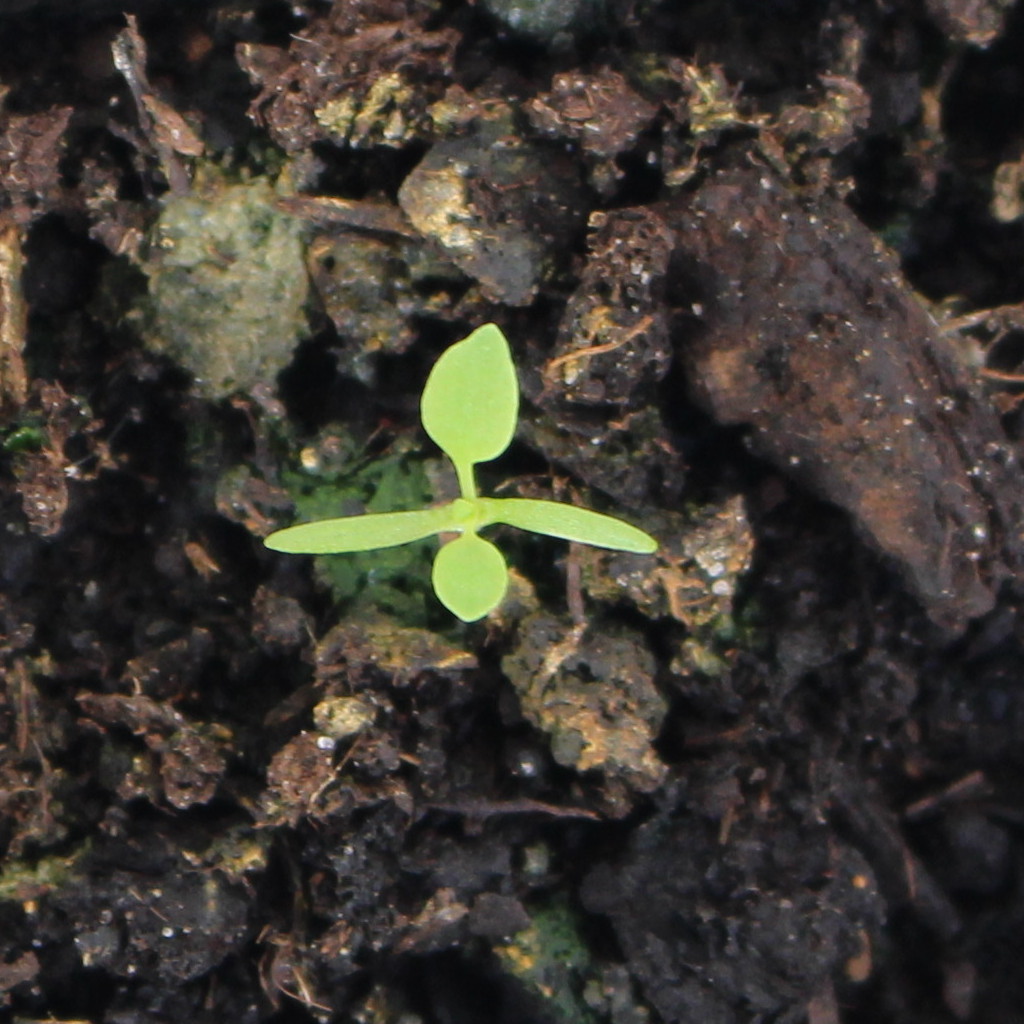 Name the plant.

Papaver rhoeas
